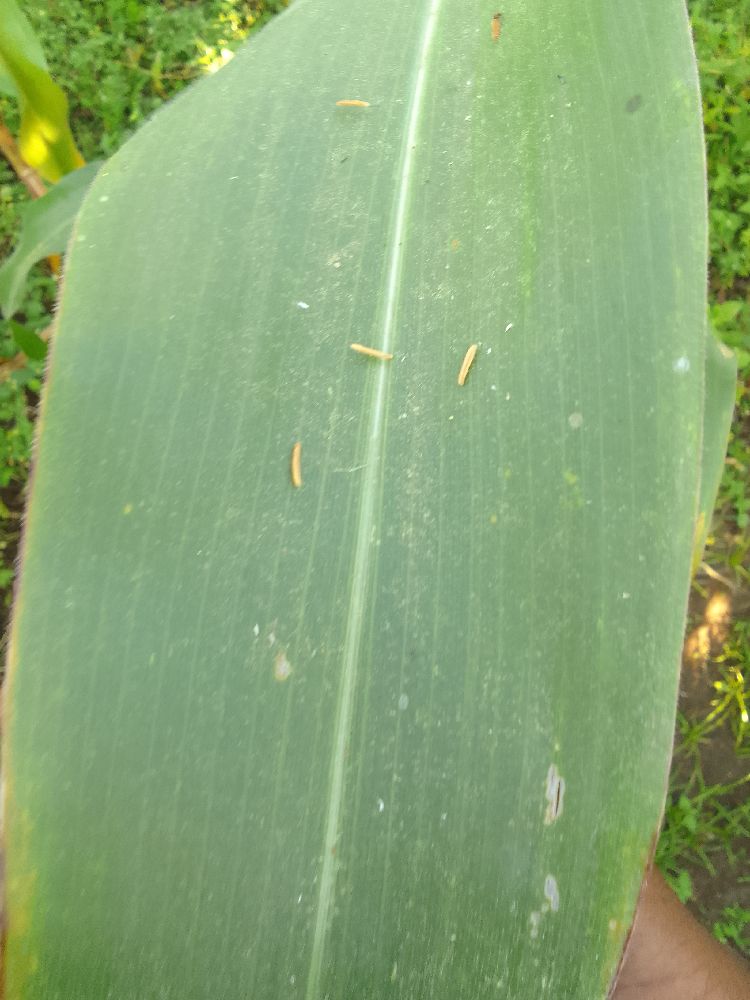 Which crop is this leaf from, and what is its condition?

maize, healthy
